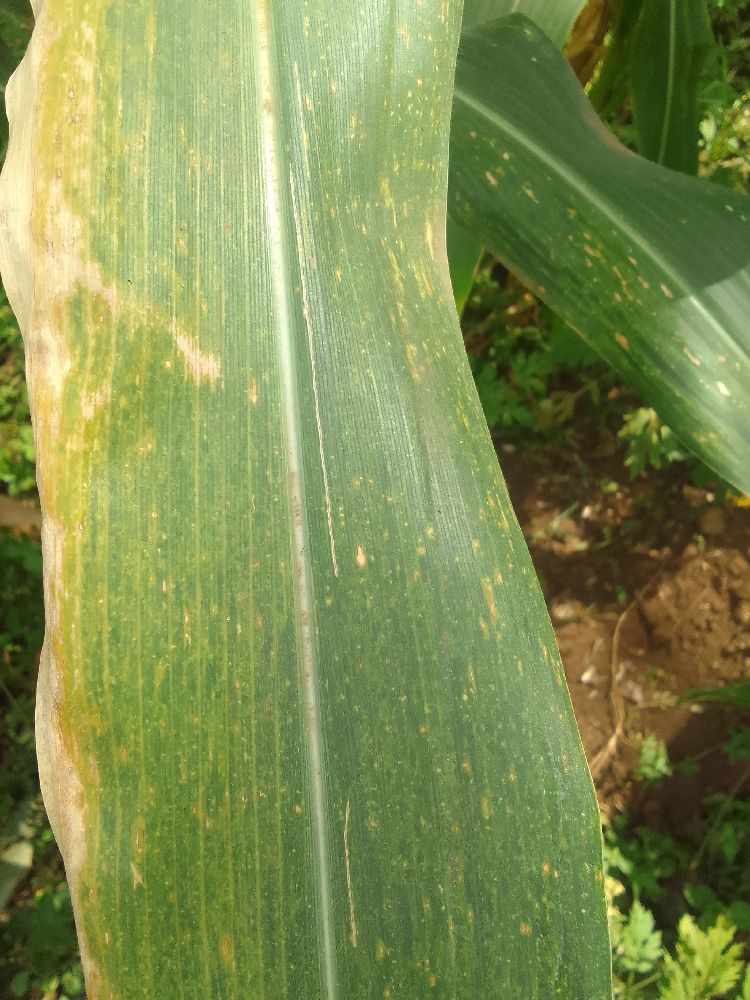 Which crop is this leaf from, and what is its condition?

maize, maize lethal necrosis
